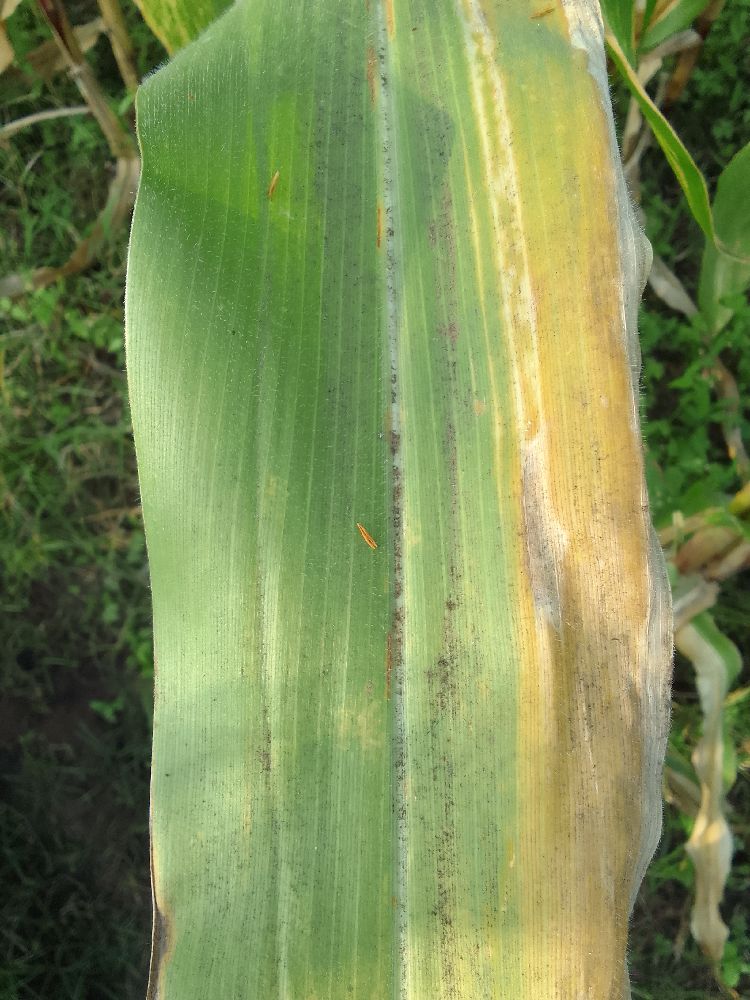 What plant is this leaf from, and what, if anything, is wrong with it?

maize, maize lethal necrosis
